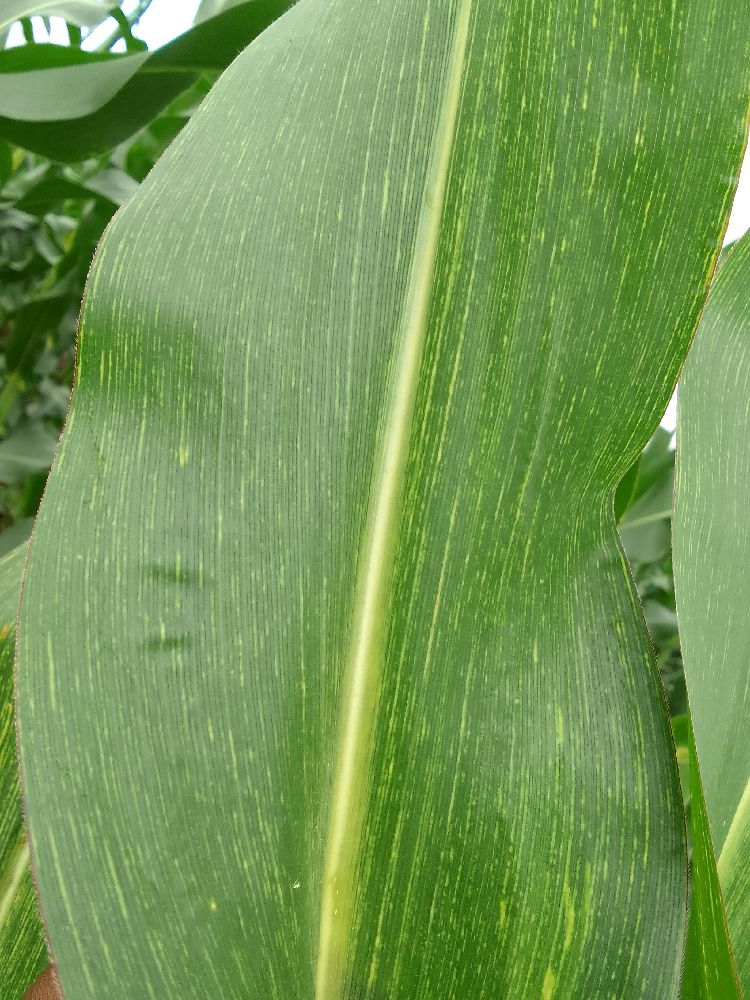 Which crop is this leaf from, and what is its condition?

maize, maize streak virus
